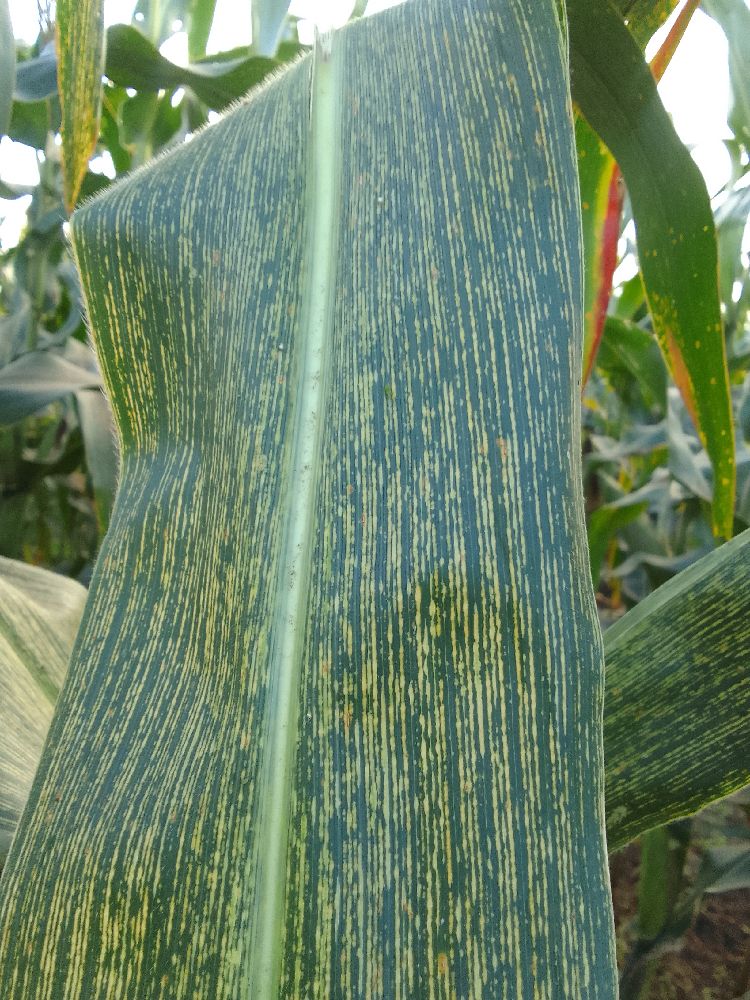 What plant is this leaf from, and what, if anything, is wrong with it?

maize, maize streak virus
